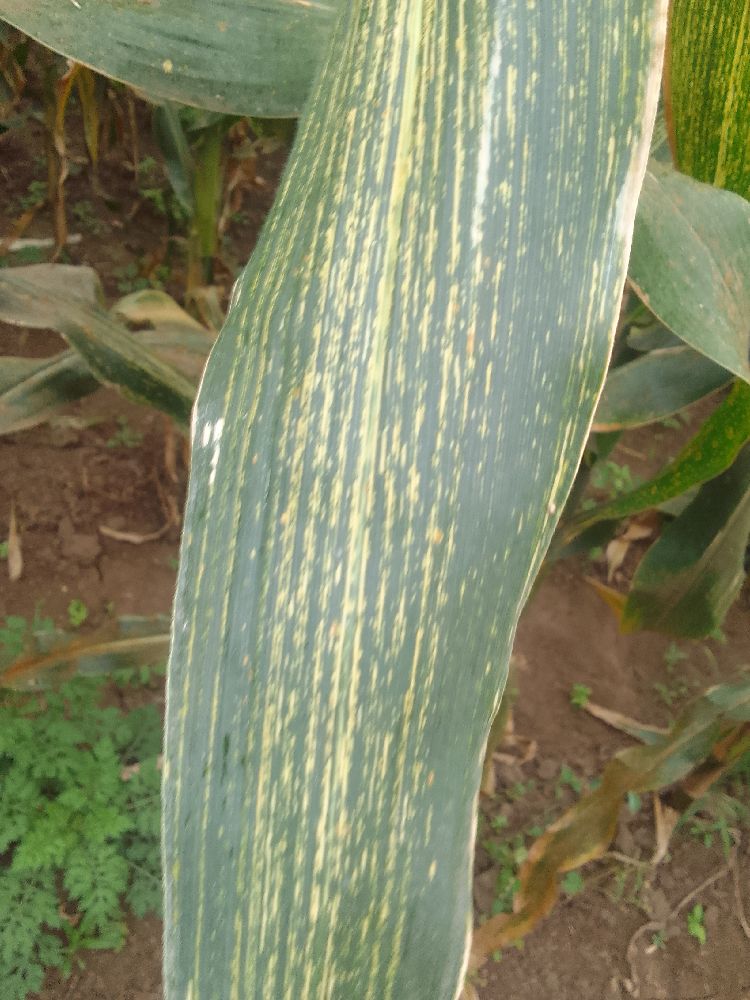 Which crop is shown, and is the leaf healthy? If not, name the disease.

maize, maize streak virus
